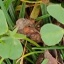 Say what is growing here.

unstructured weed
